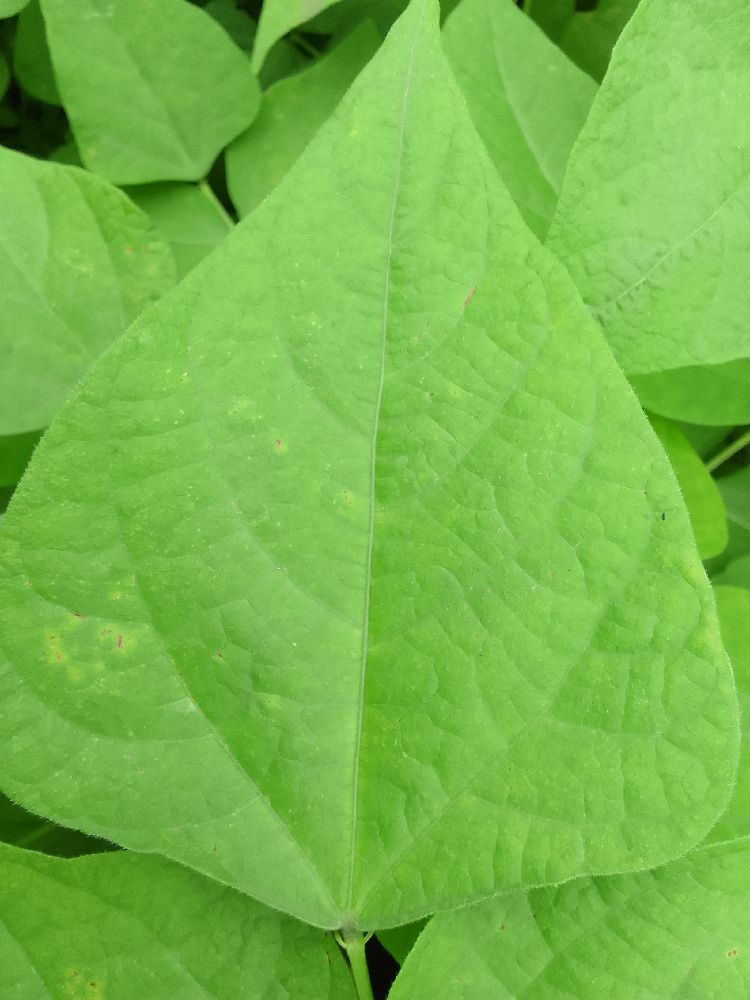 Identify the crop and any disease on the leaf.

common bean, healthy
